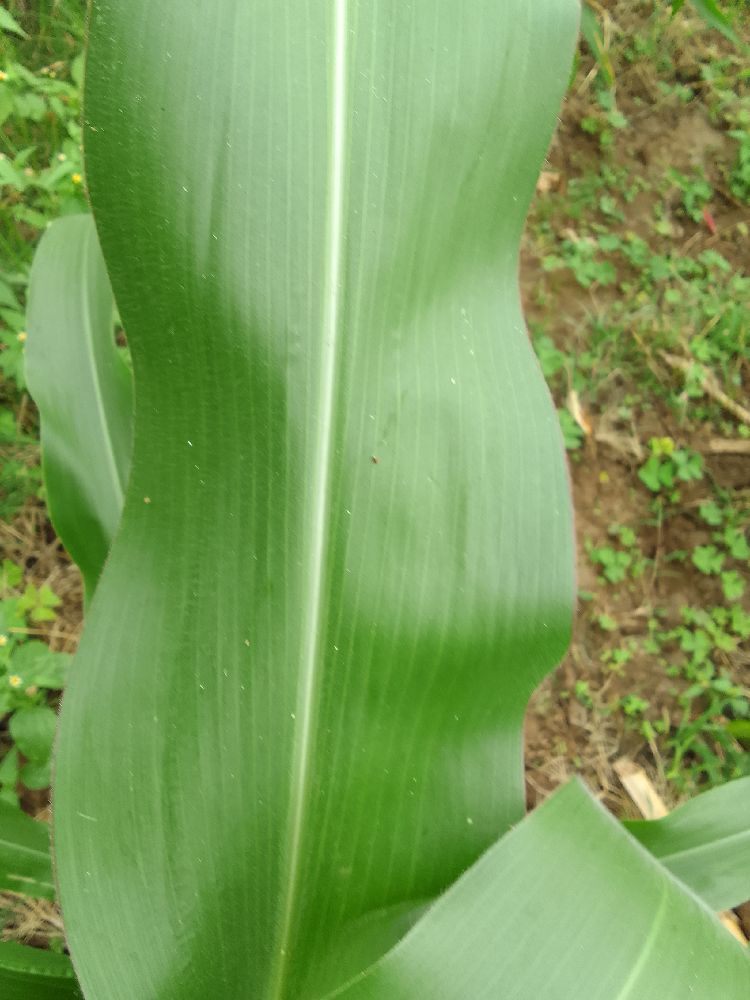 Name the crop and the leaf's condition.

maize, healthy
